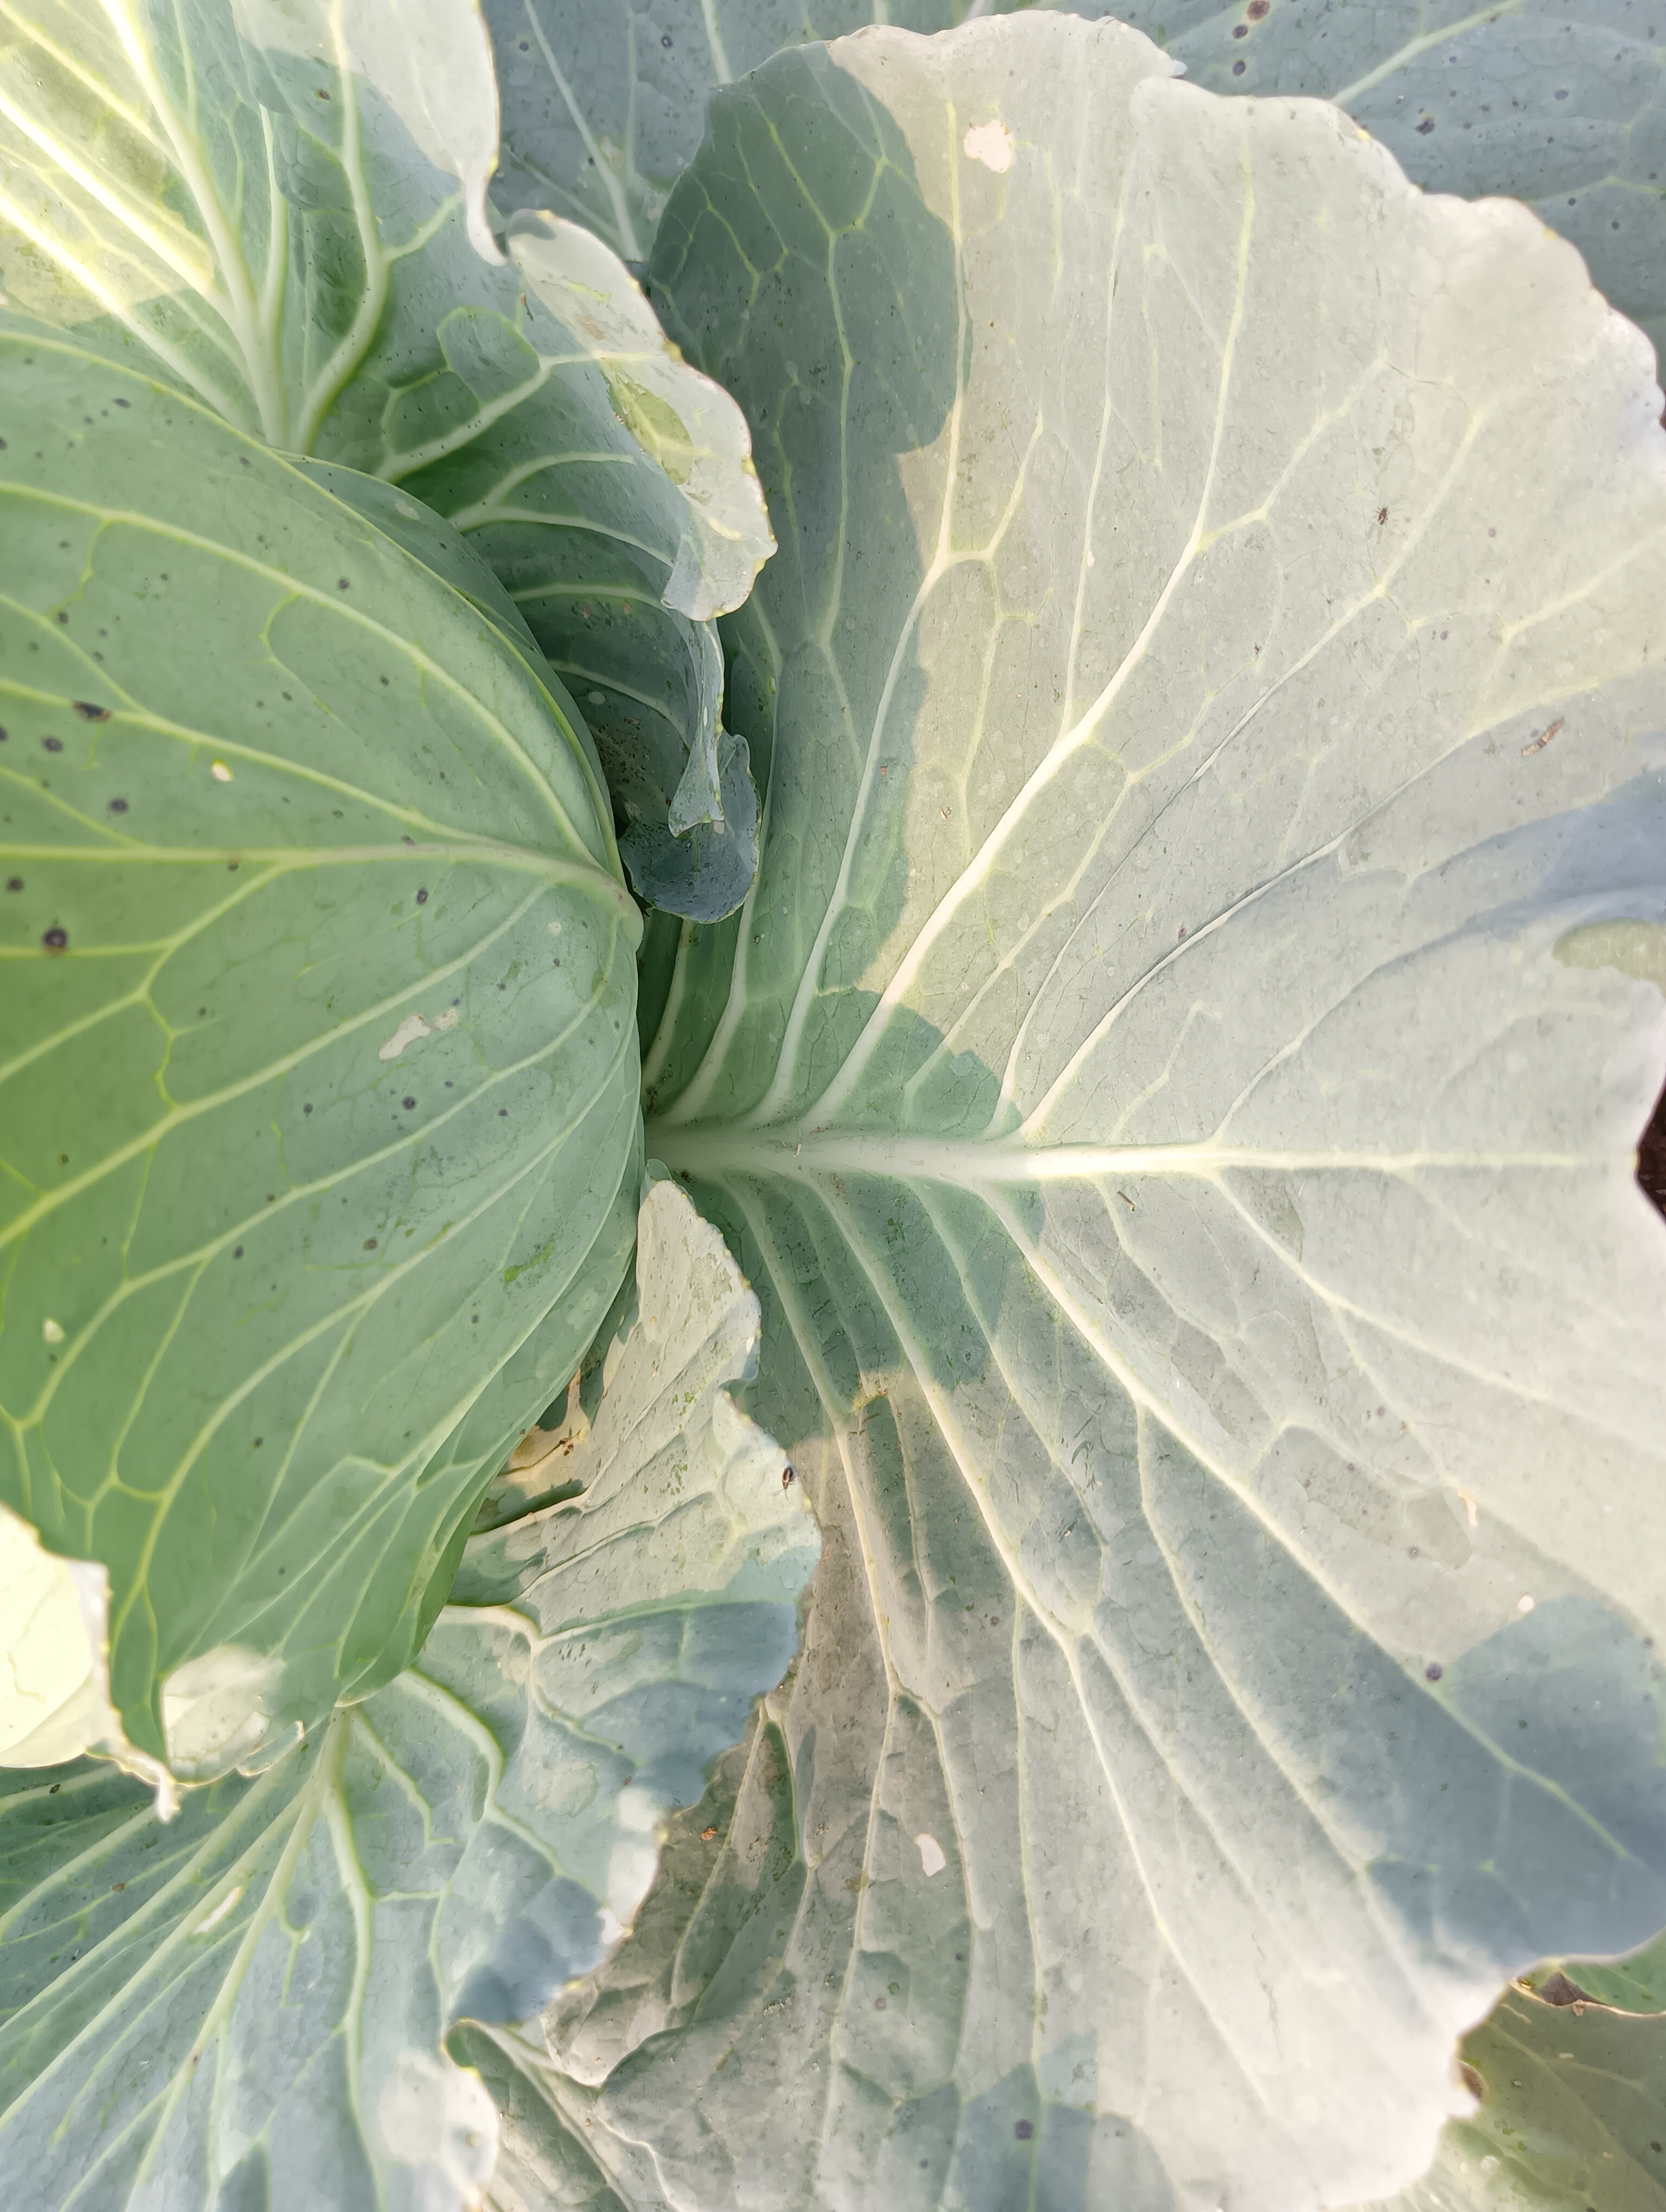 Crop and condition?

cabbage, healthy
